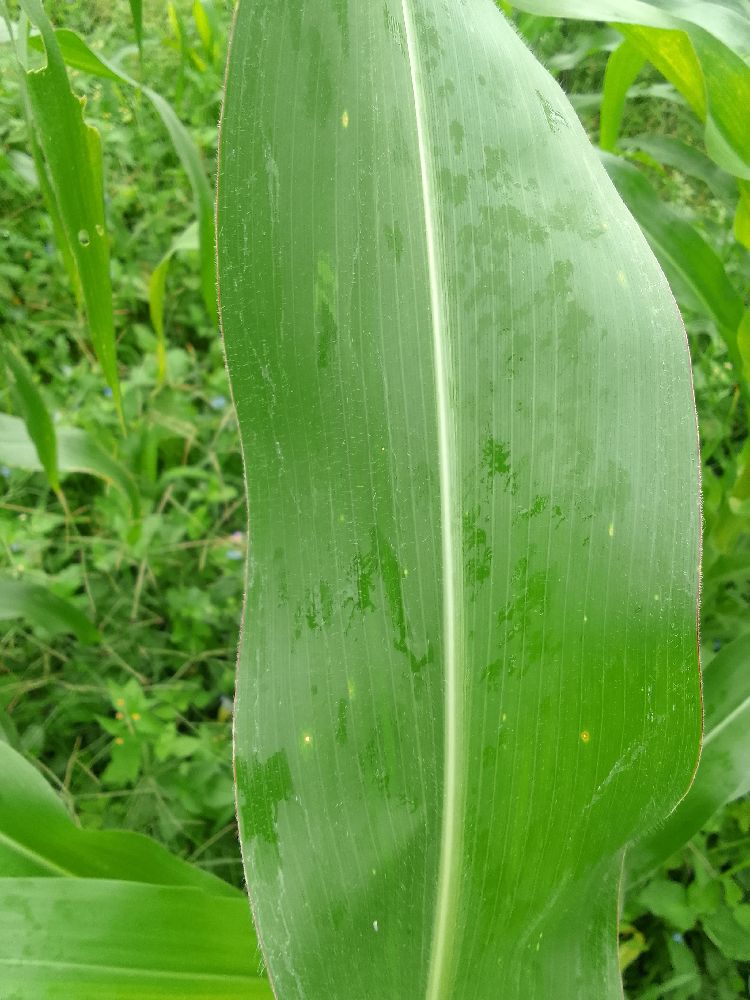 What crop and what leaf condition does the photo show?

maize, healthy
